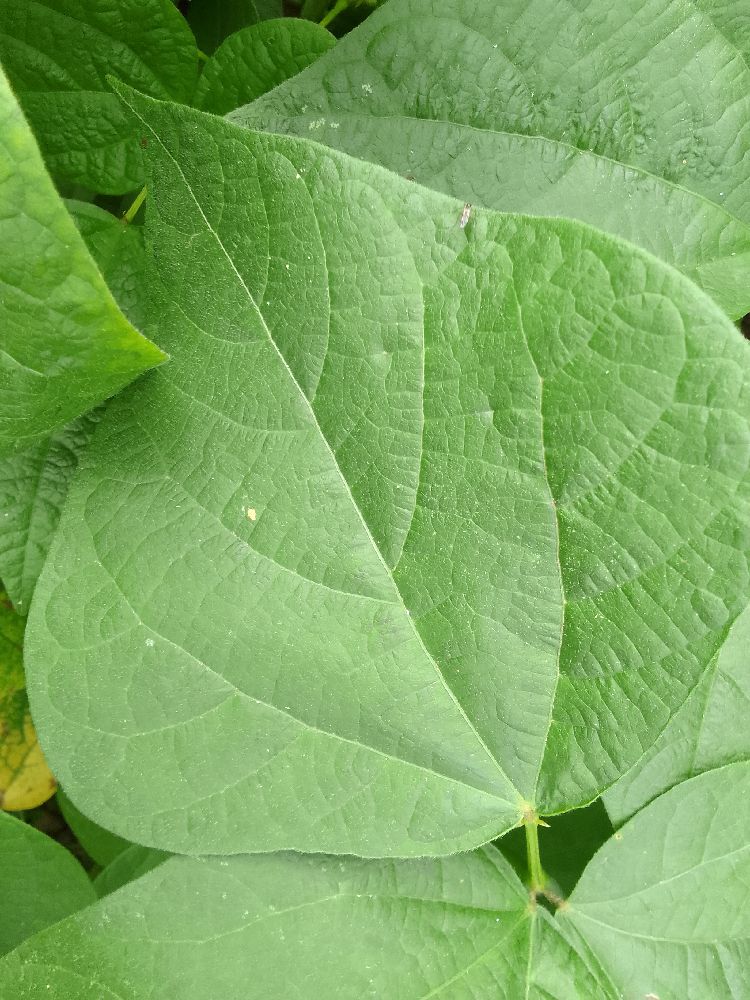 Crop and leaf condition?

common bean, healthy
